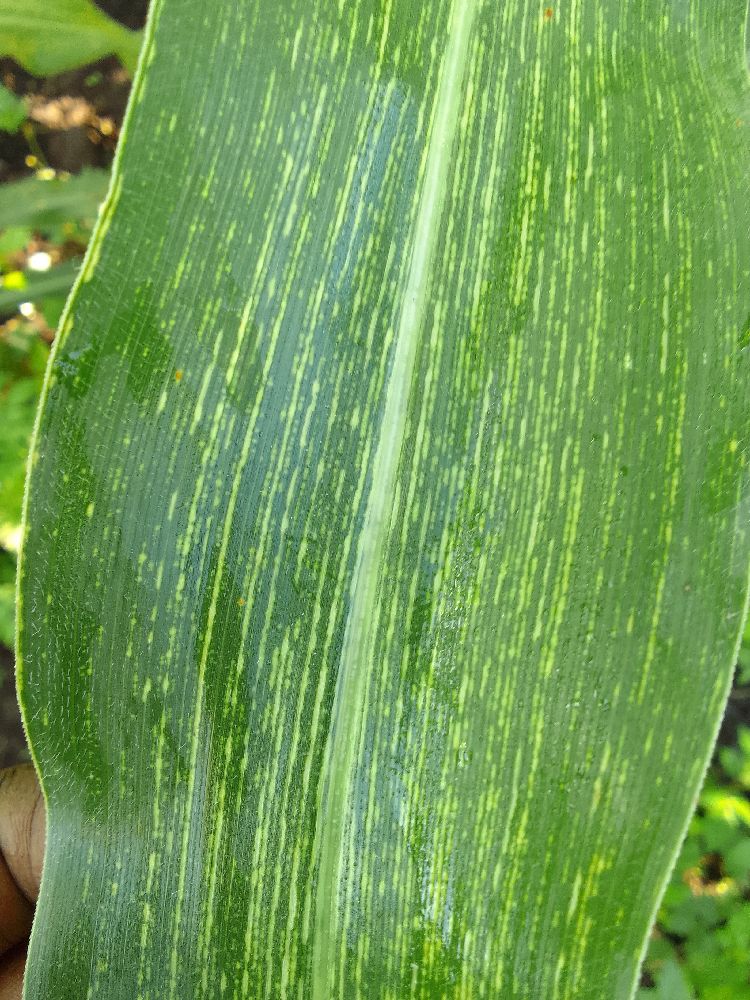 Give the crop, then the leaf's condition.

maize, maize streak virus
